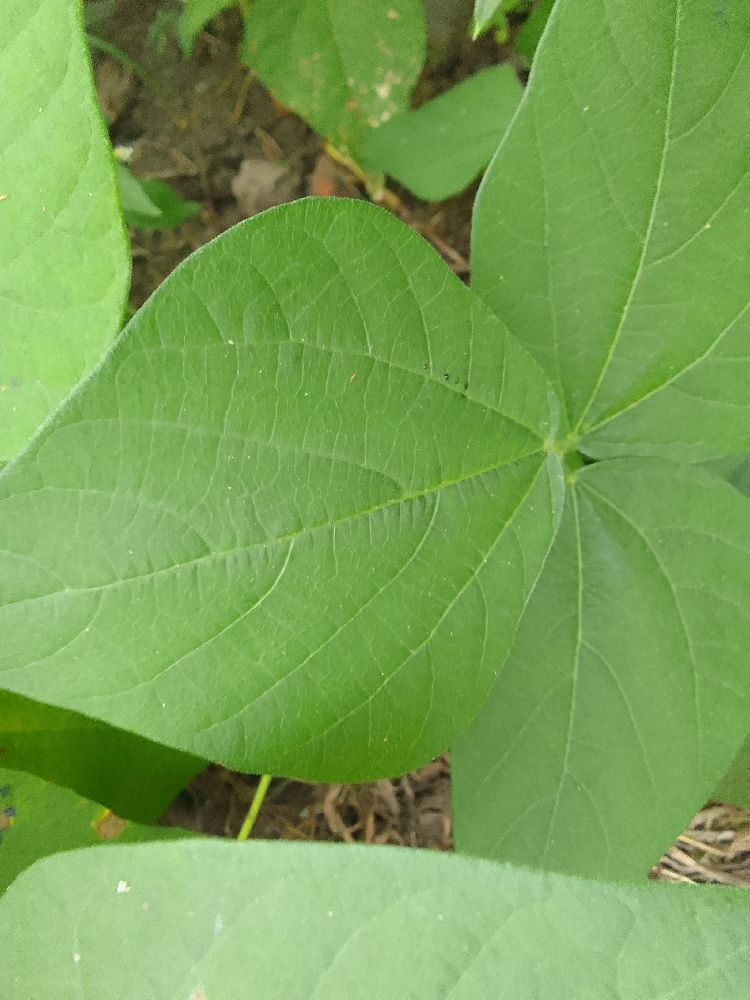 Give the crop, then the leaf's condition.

common bean, healthy
